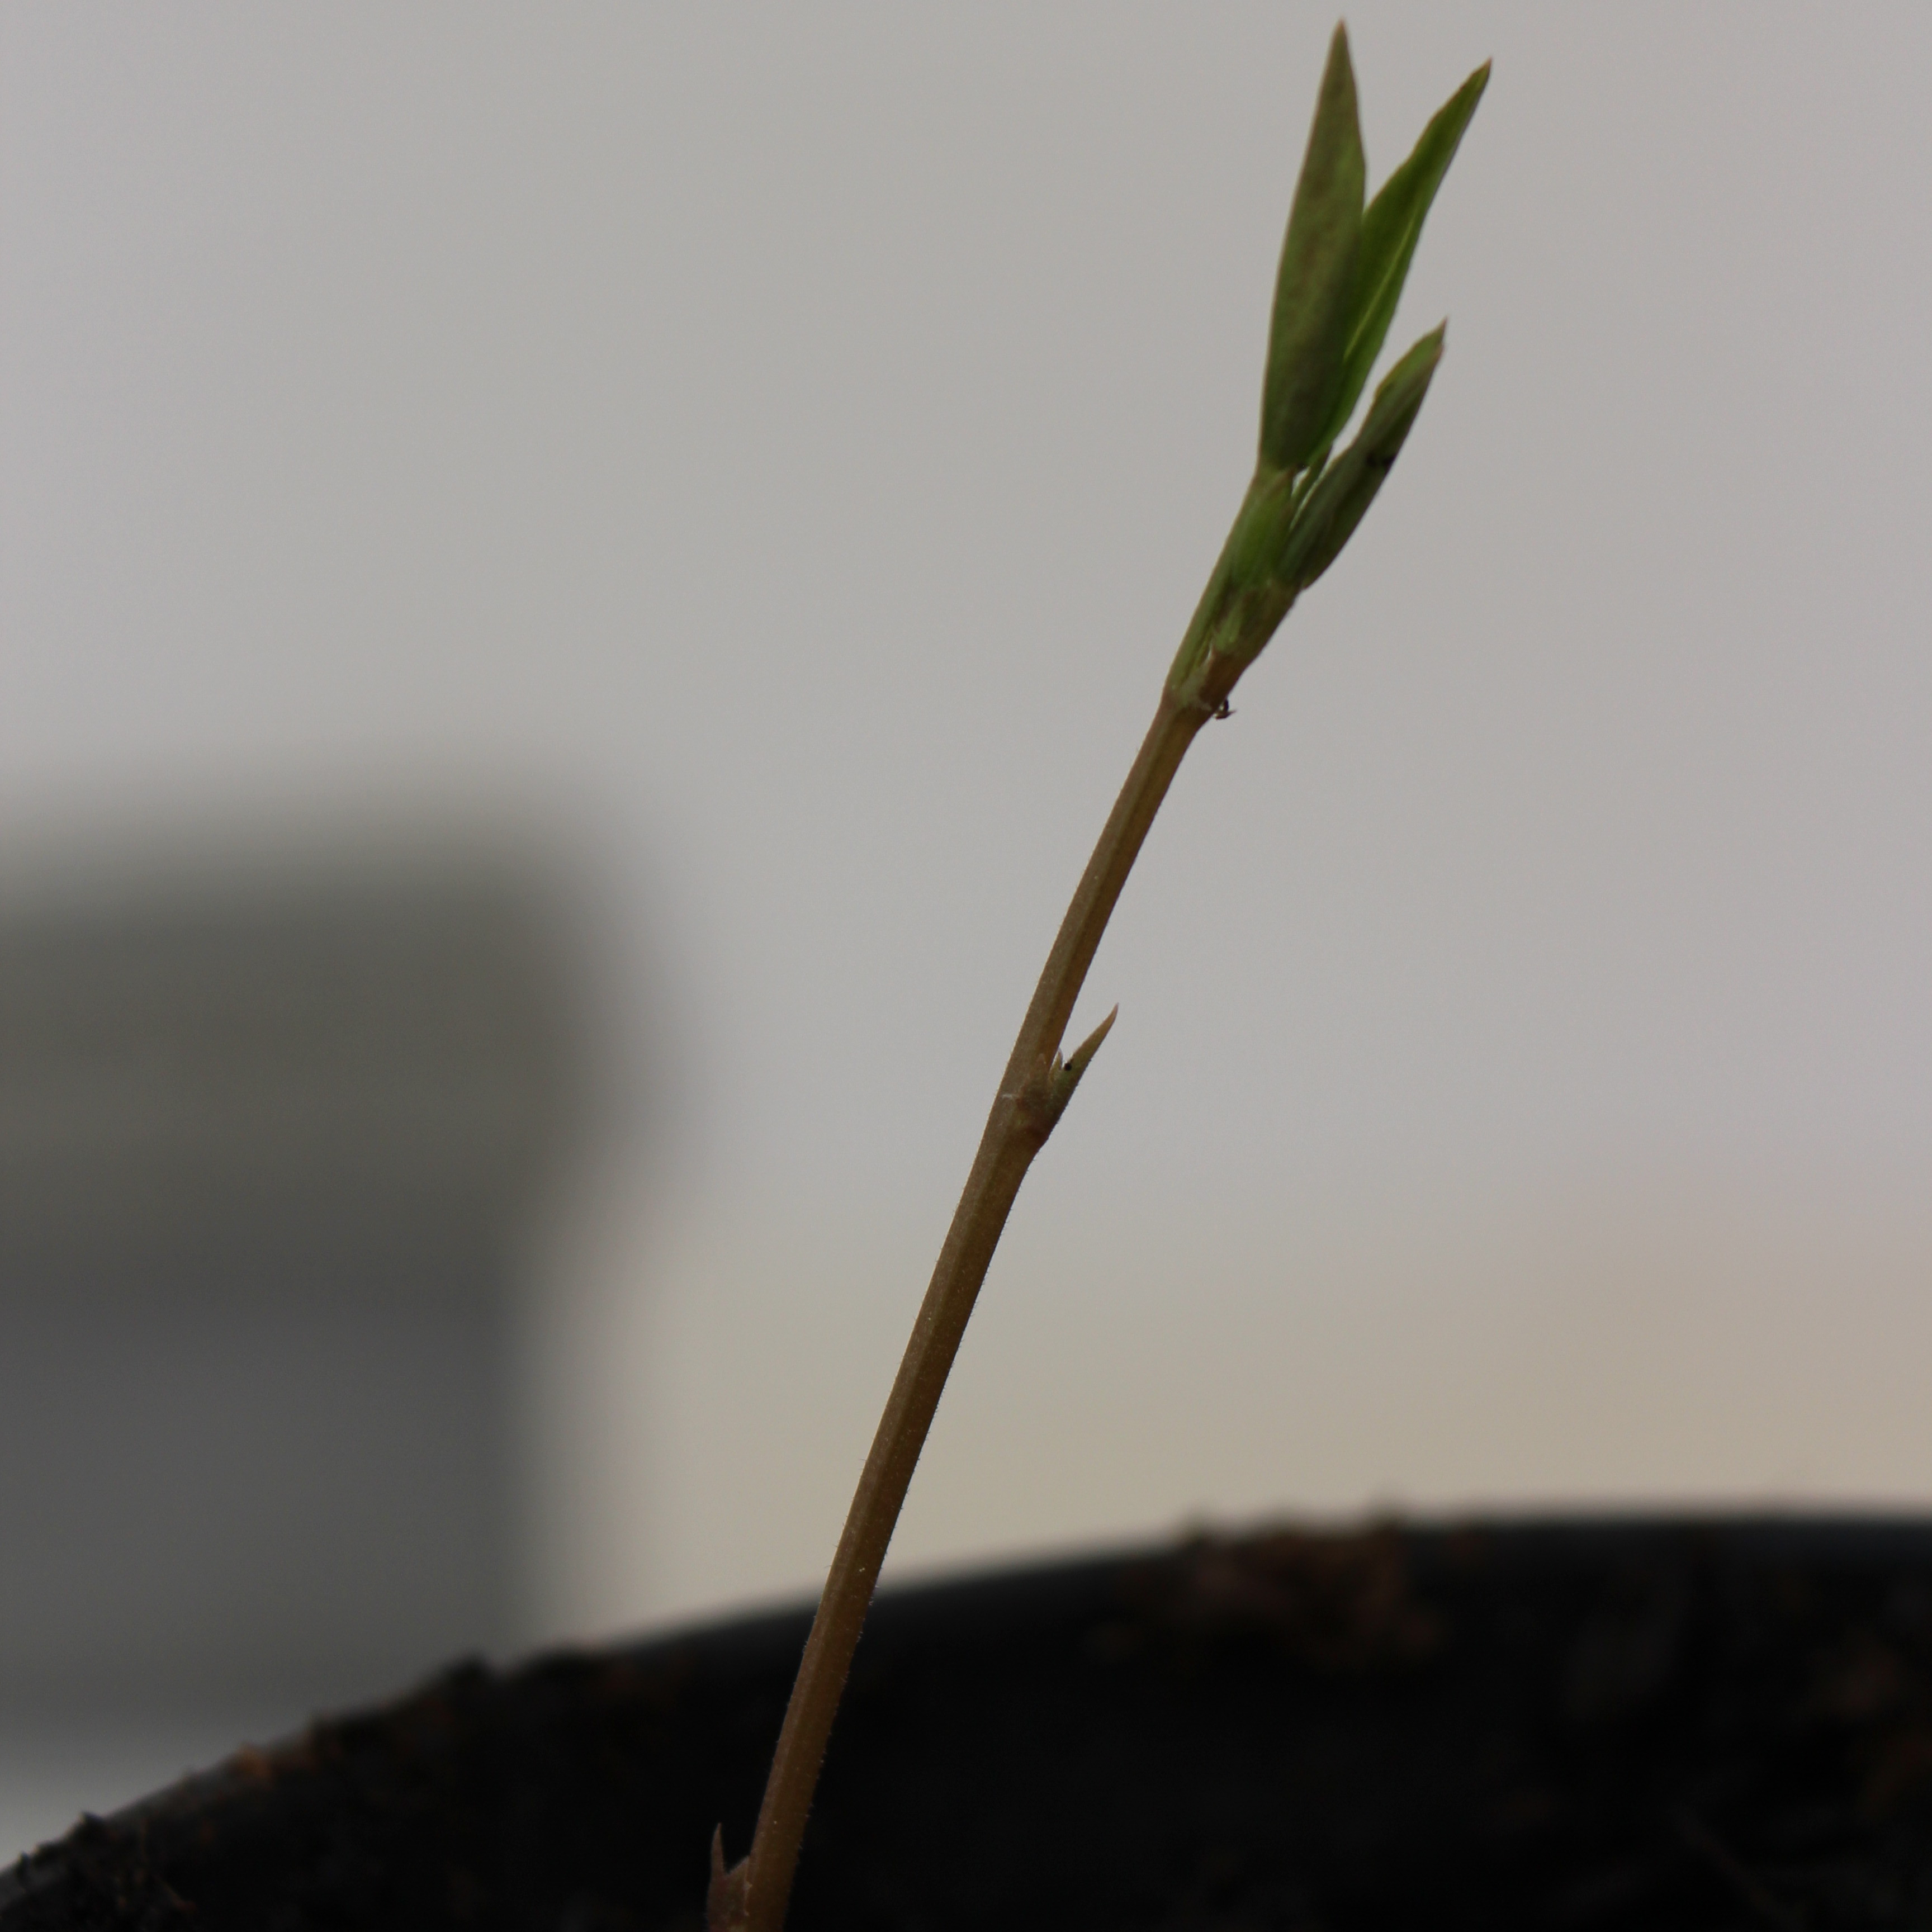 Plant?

Vicia sativa
